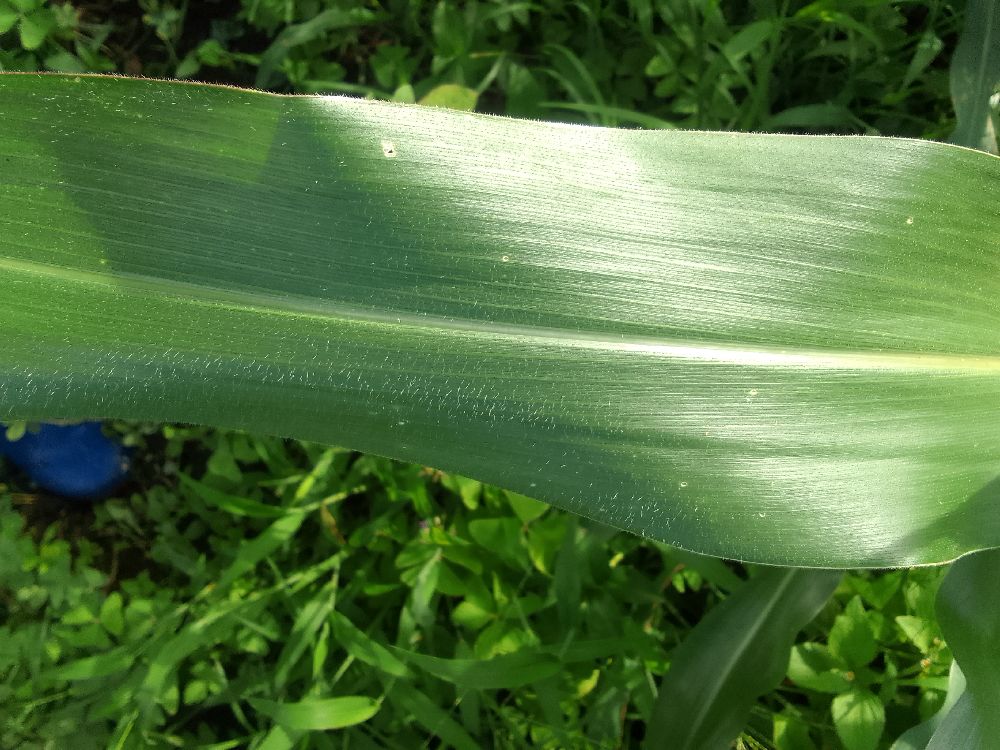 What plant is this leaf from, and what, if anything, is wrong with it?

maize, healthy
